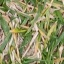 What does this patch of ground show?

grass
